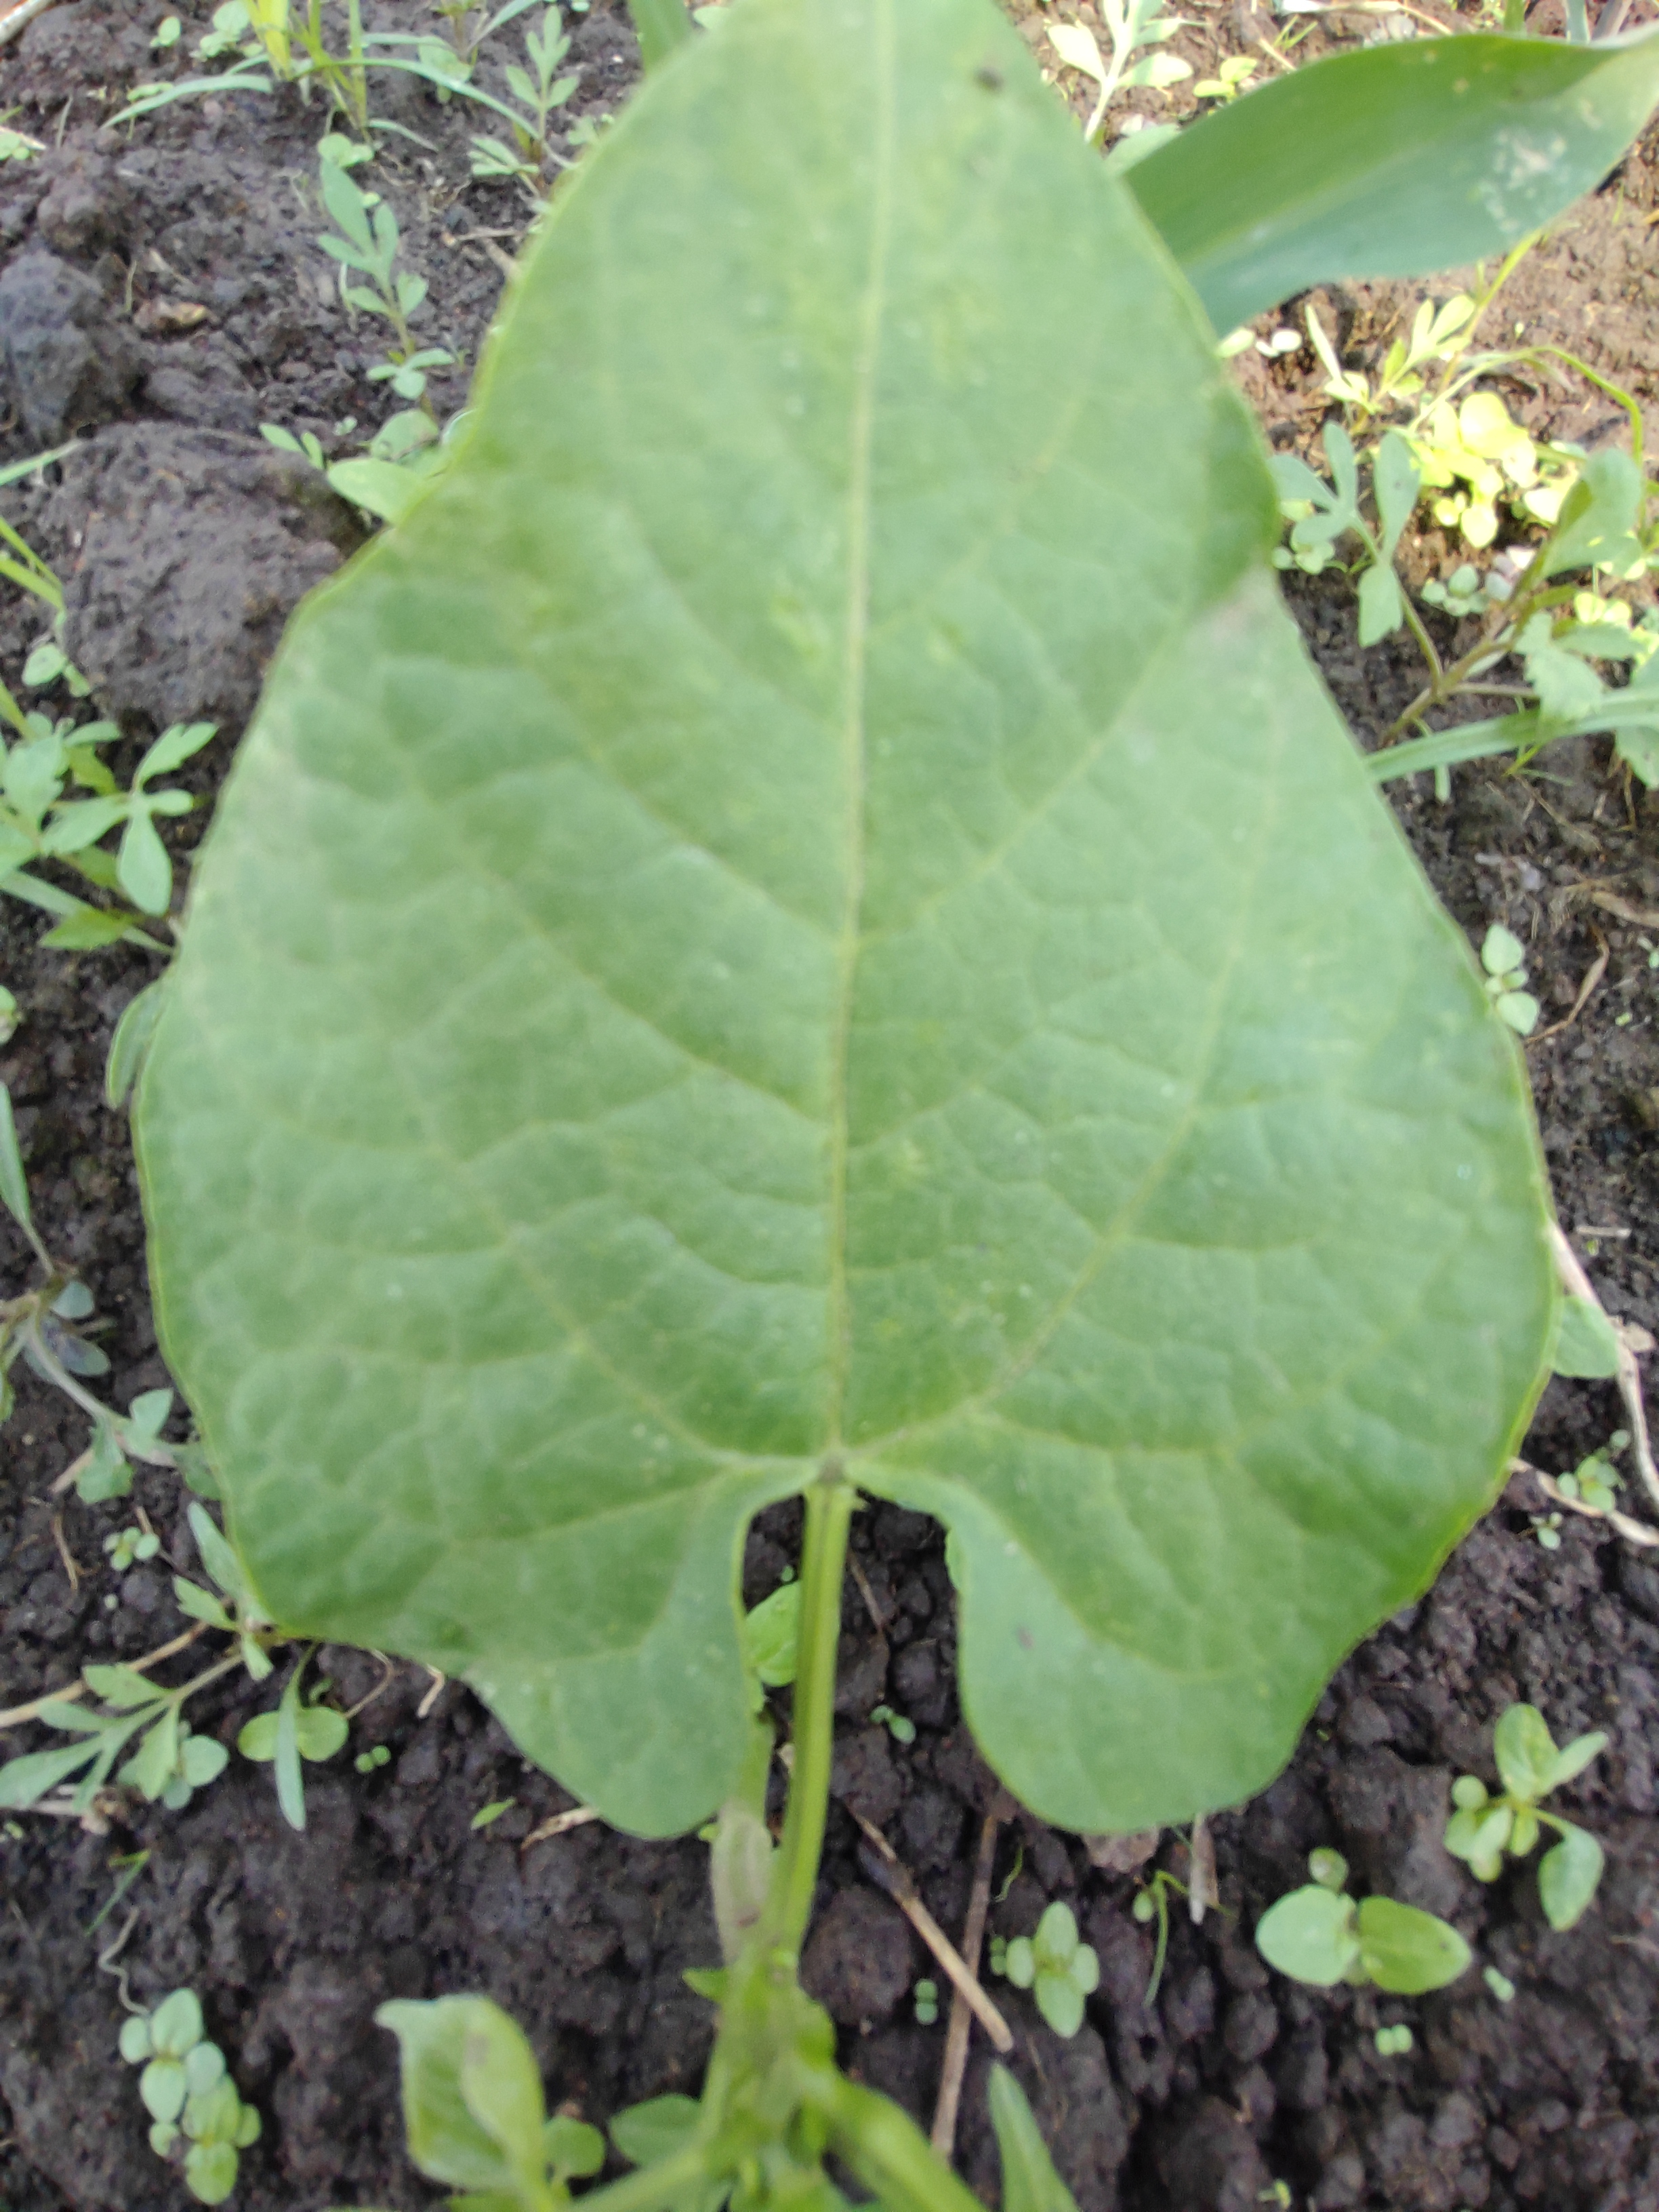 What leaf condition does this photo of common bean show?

healthy
